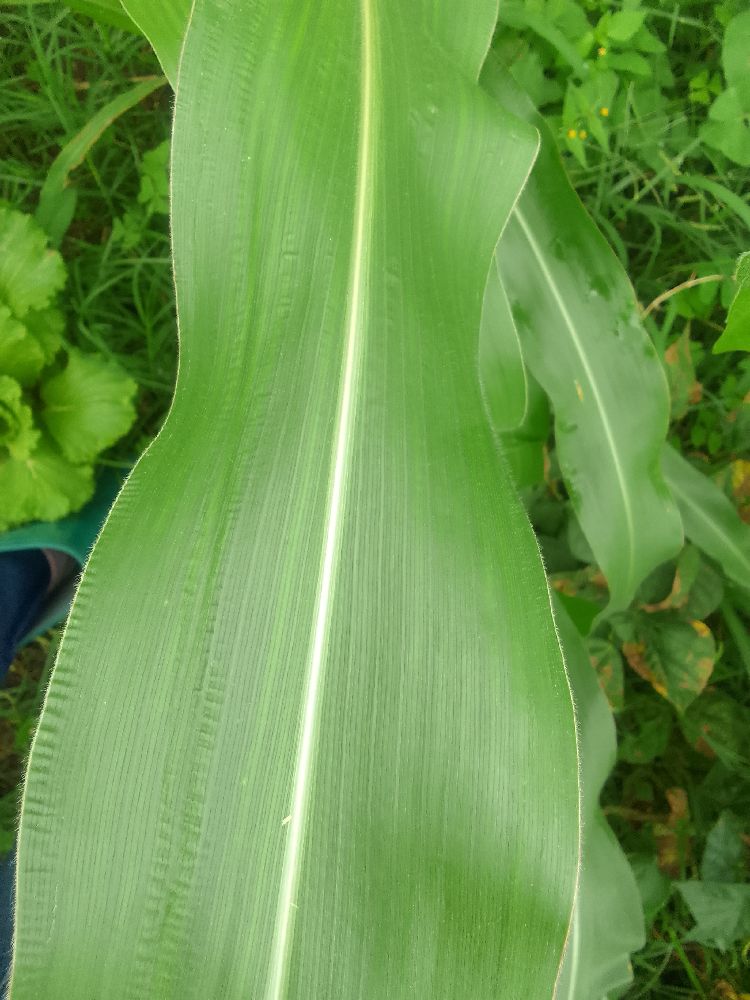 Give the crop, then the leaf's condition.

maize, healthy
